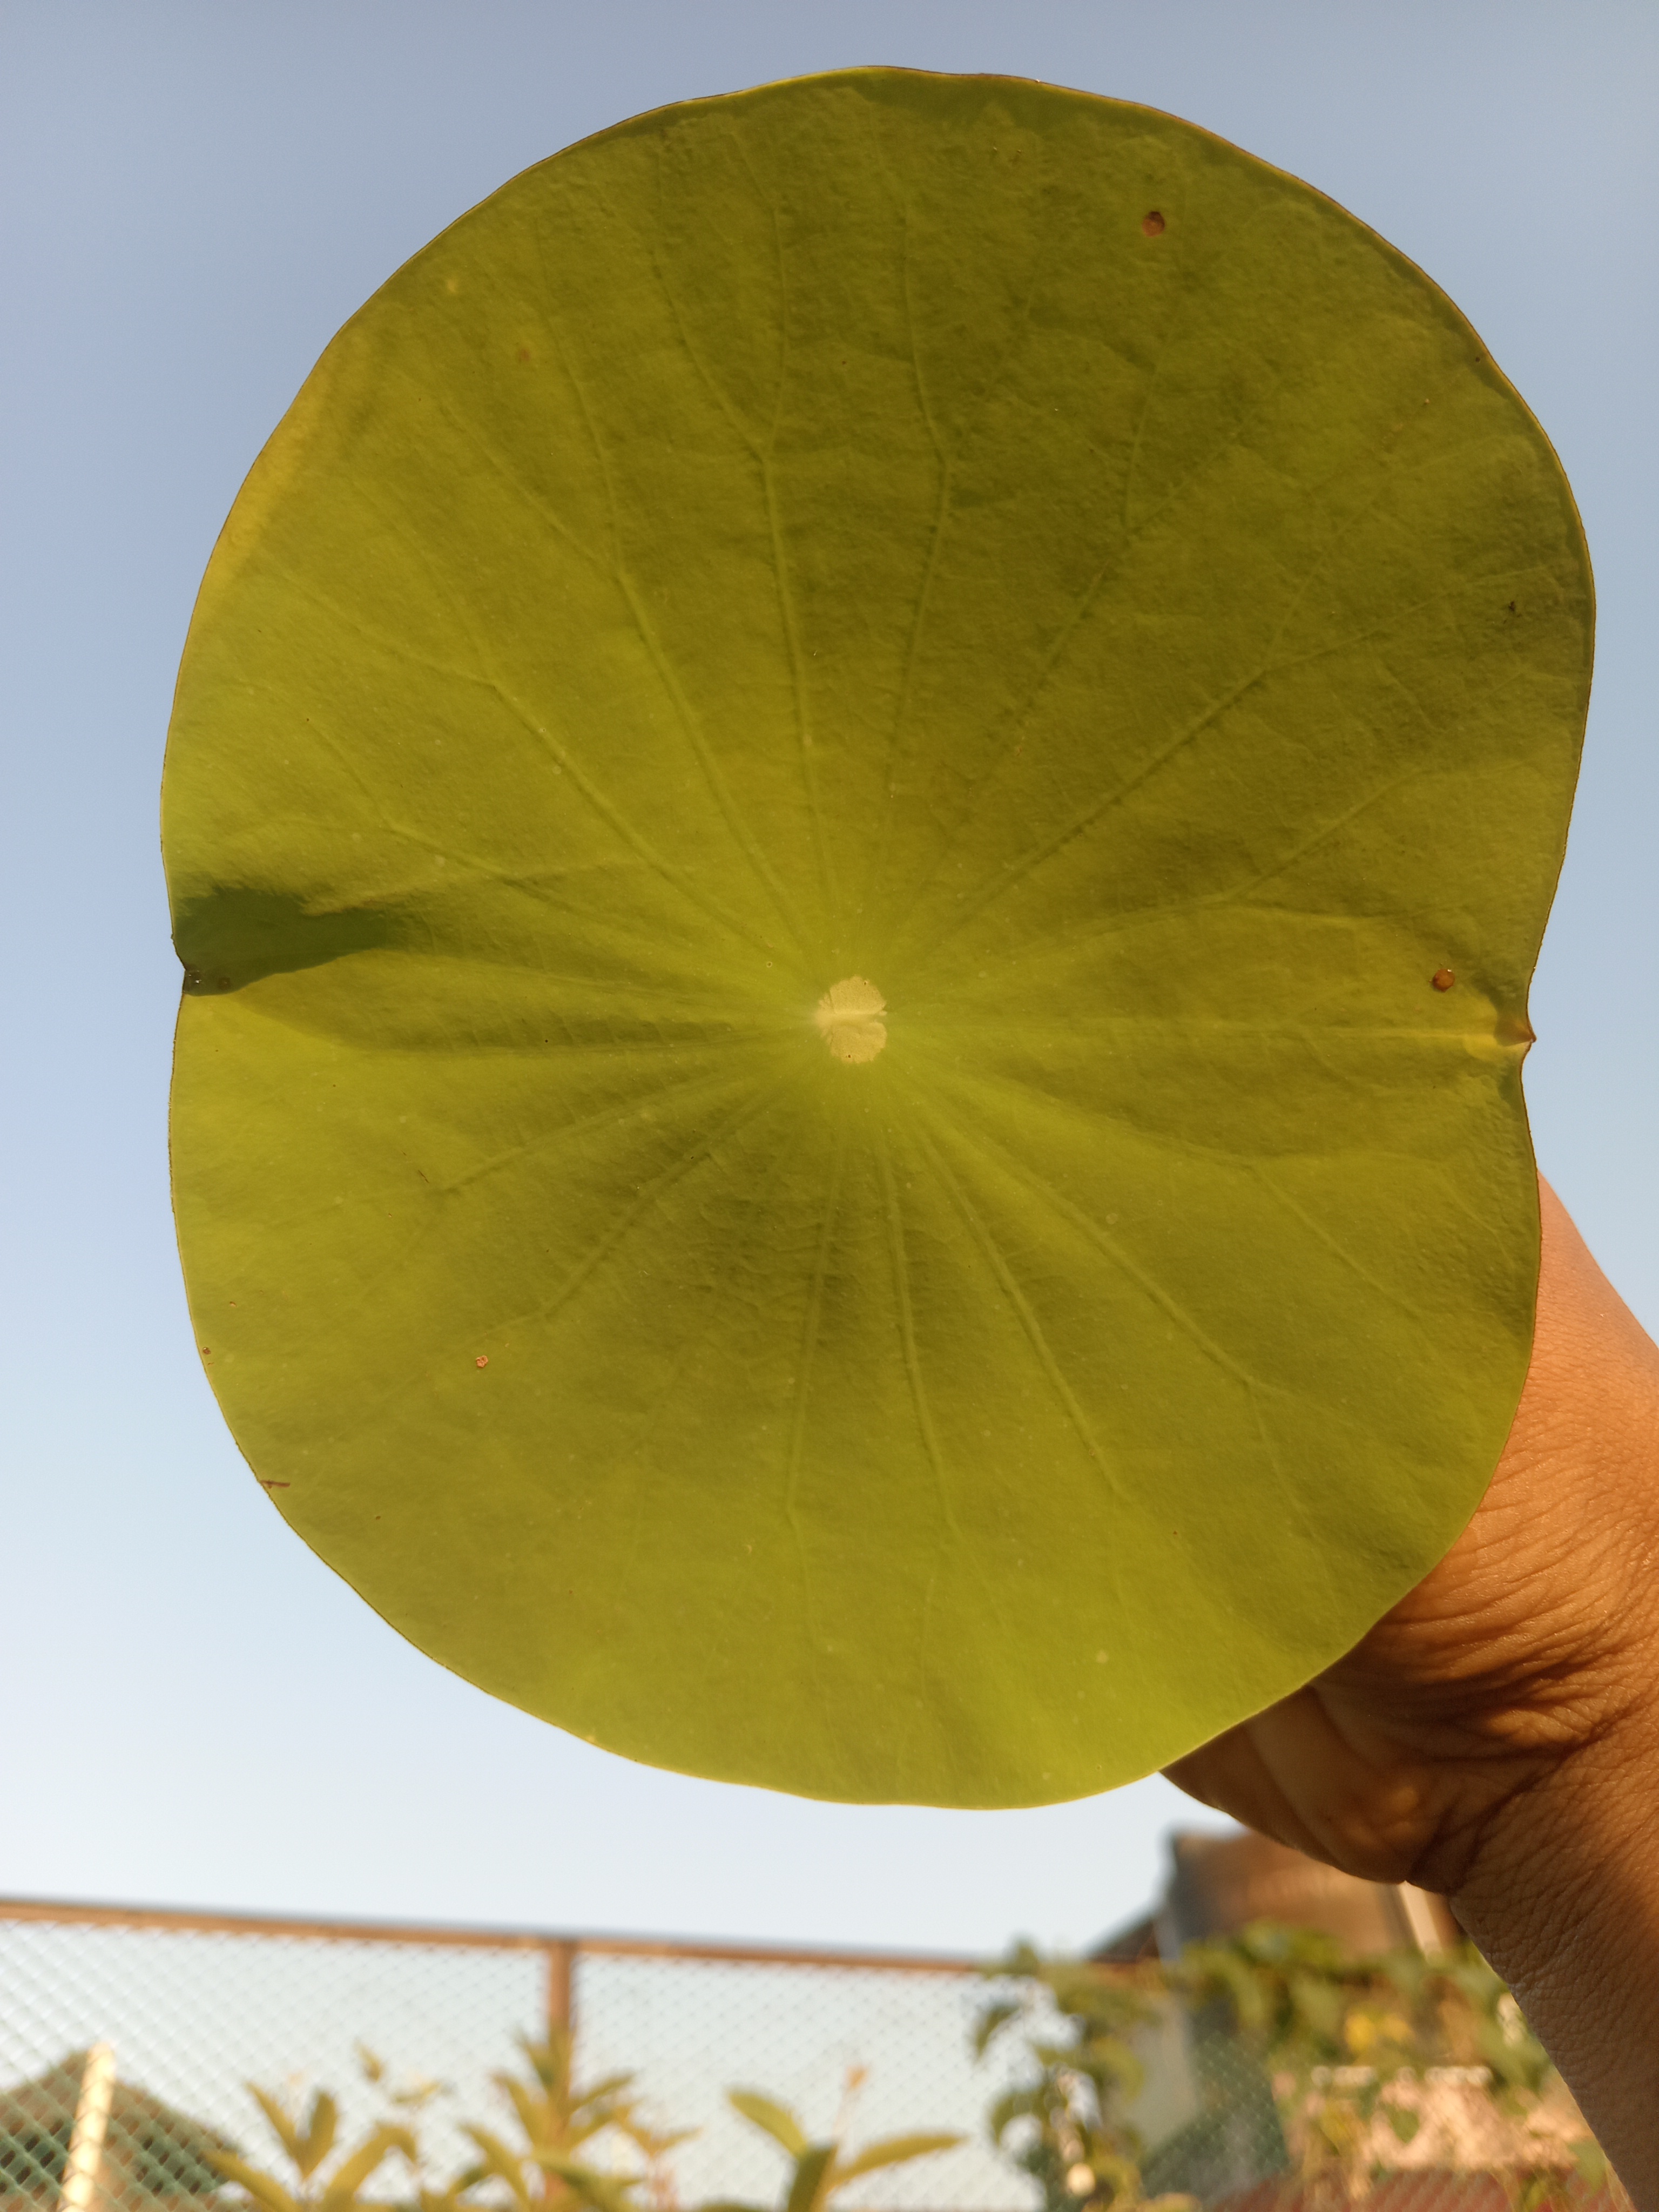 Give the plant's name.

lotus
